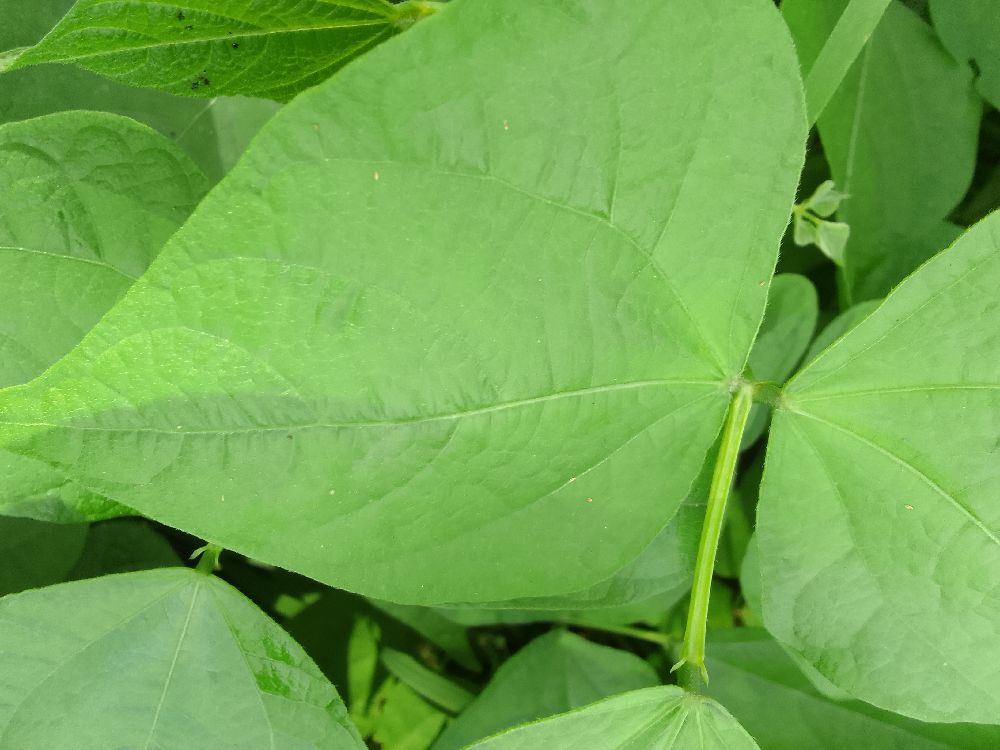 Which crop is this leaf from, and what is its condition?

common bean, healthy
